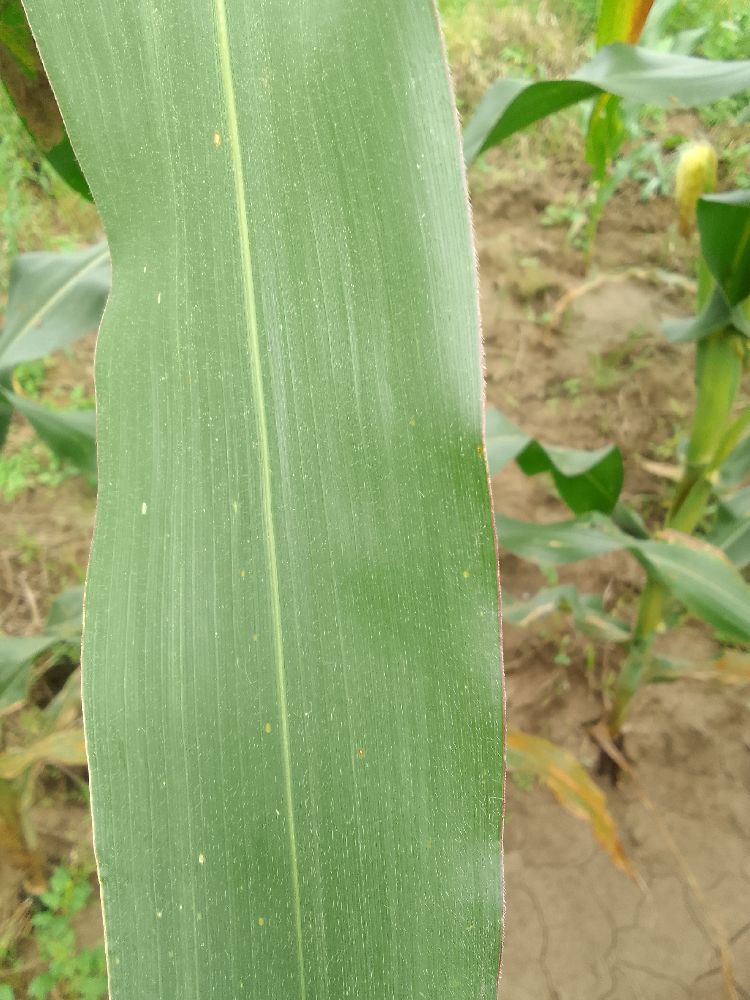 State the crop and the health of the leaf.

maize, healthy
